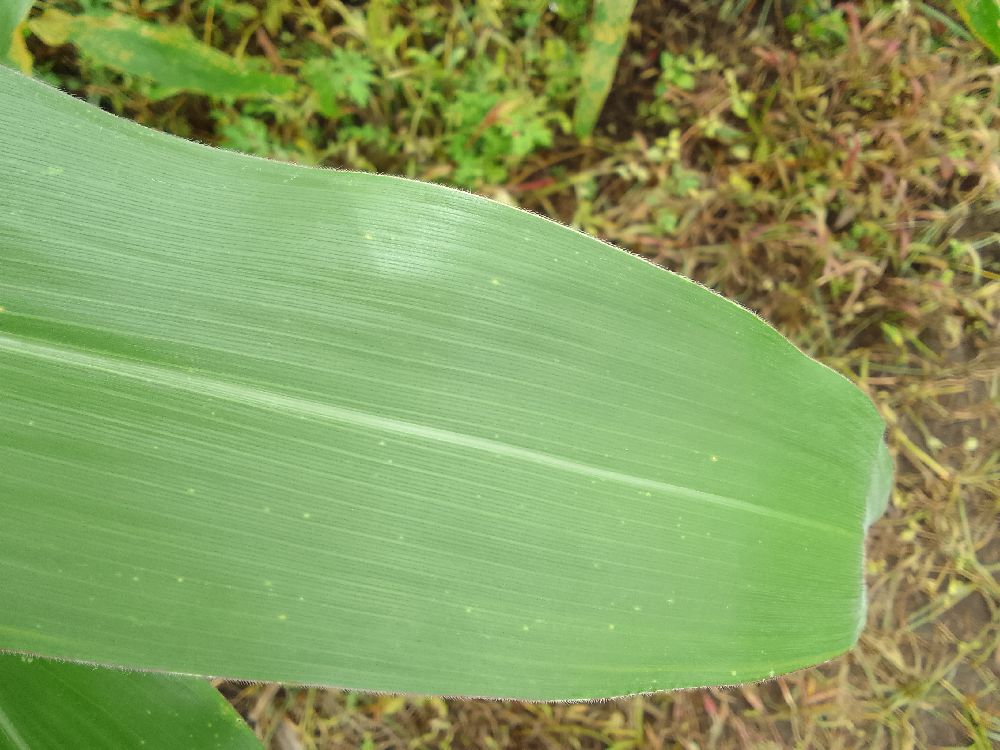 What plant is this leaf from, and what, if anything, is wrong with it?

maize, healthy
